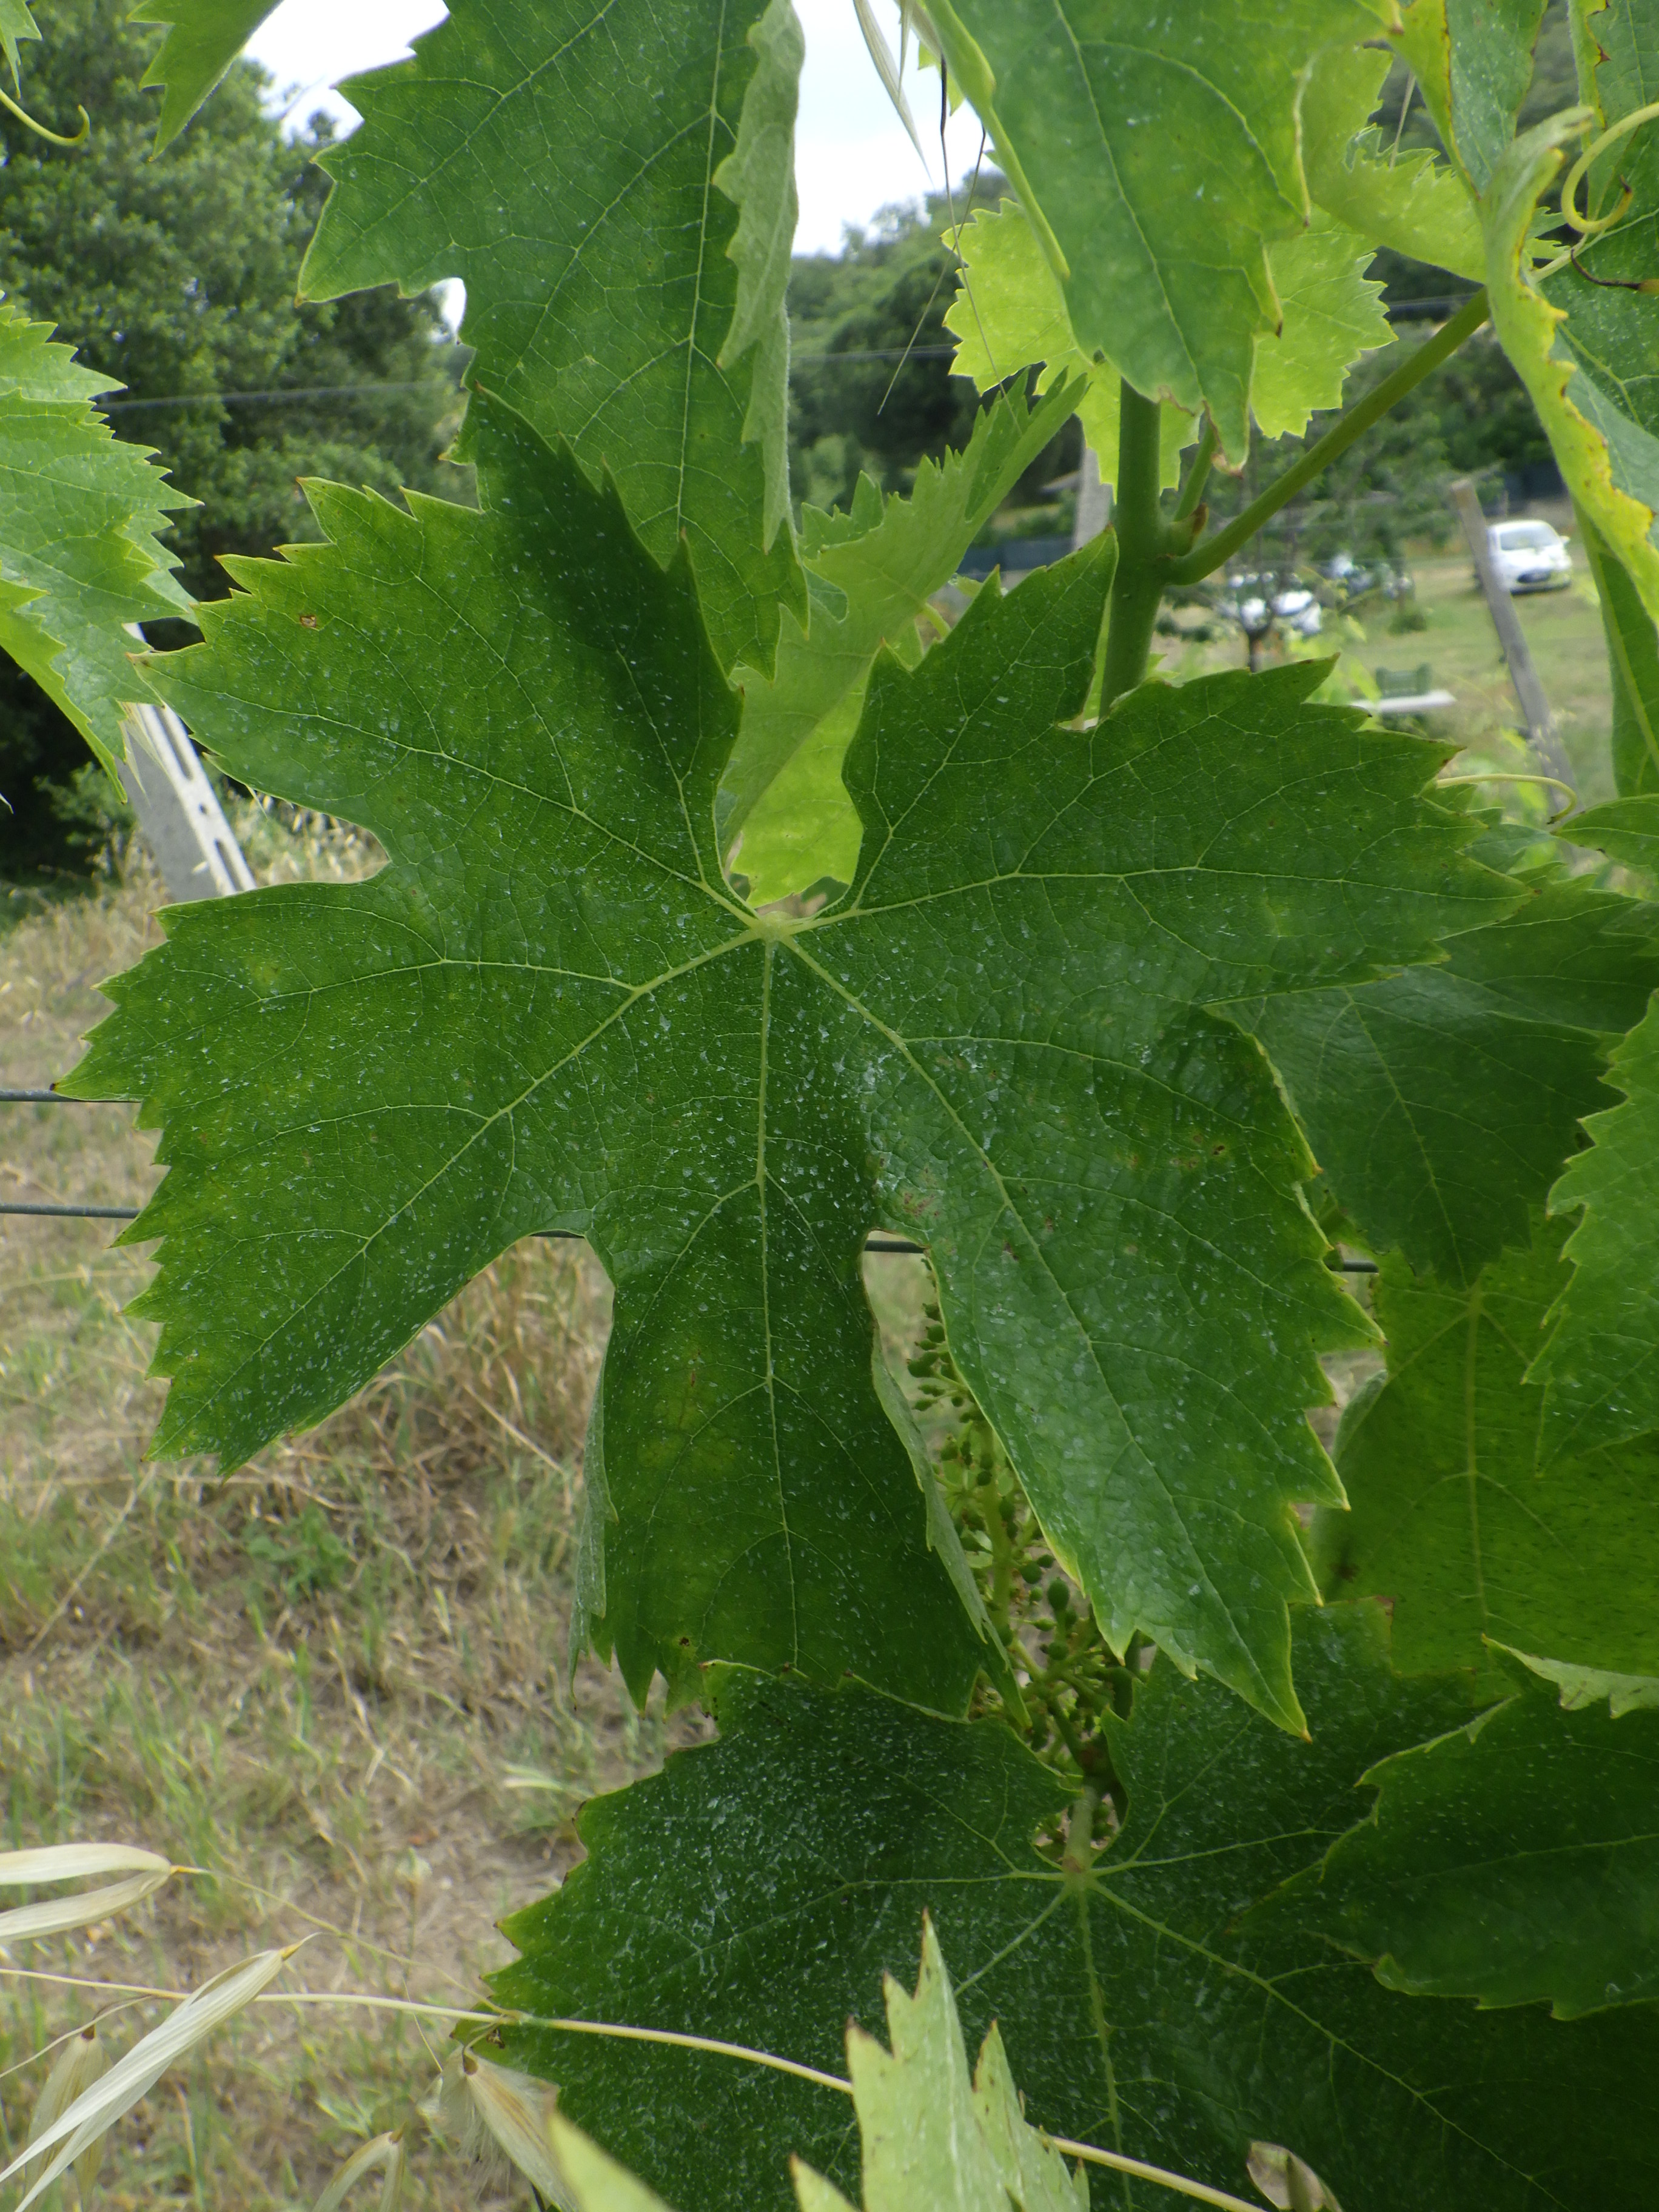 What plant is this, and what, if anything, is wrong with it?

grapevine, mites
